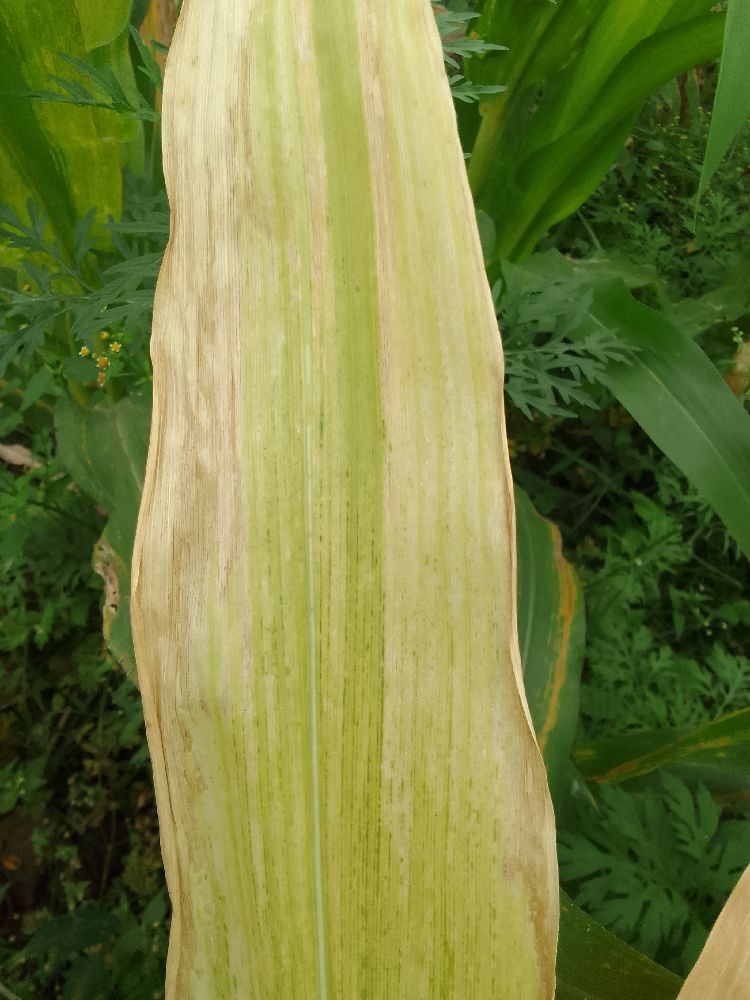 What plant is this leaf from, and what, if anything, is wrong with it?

maize, maize lethal necrosis
